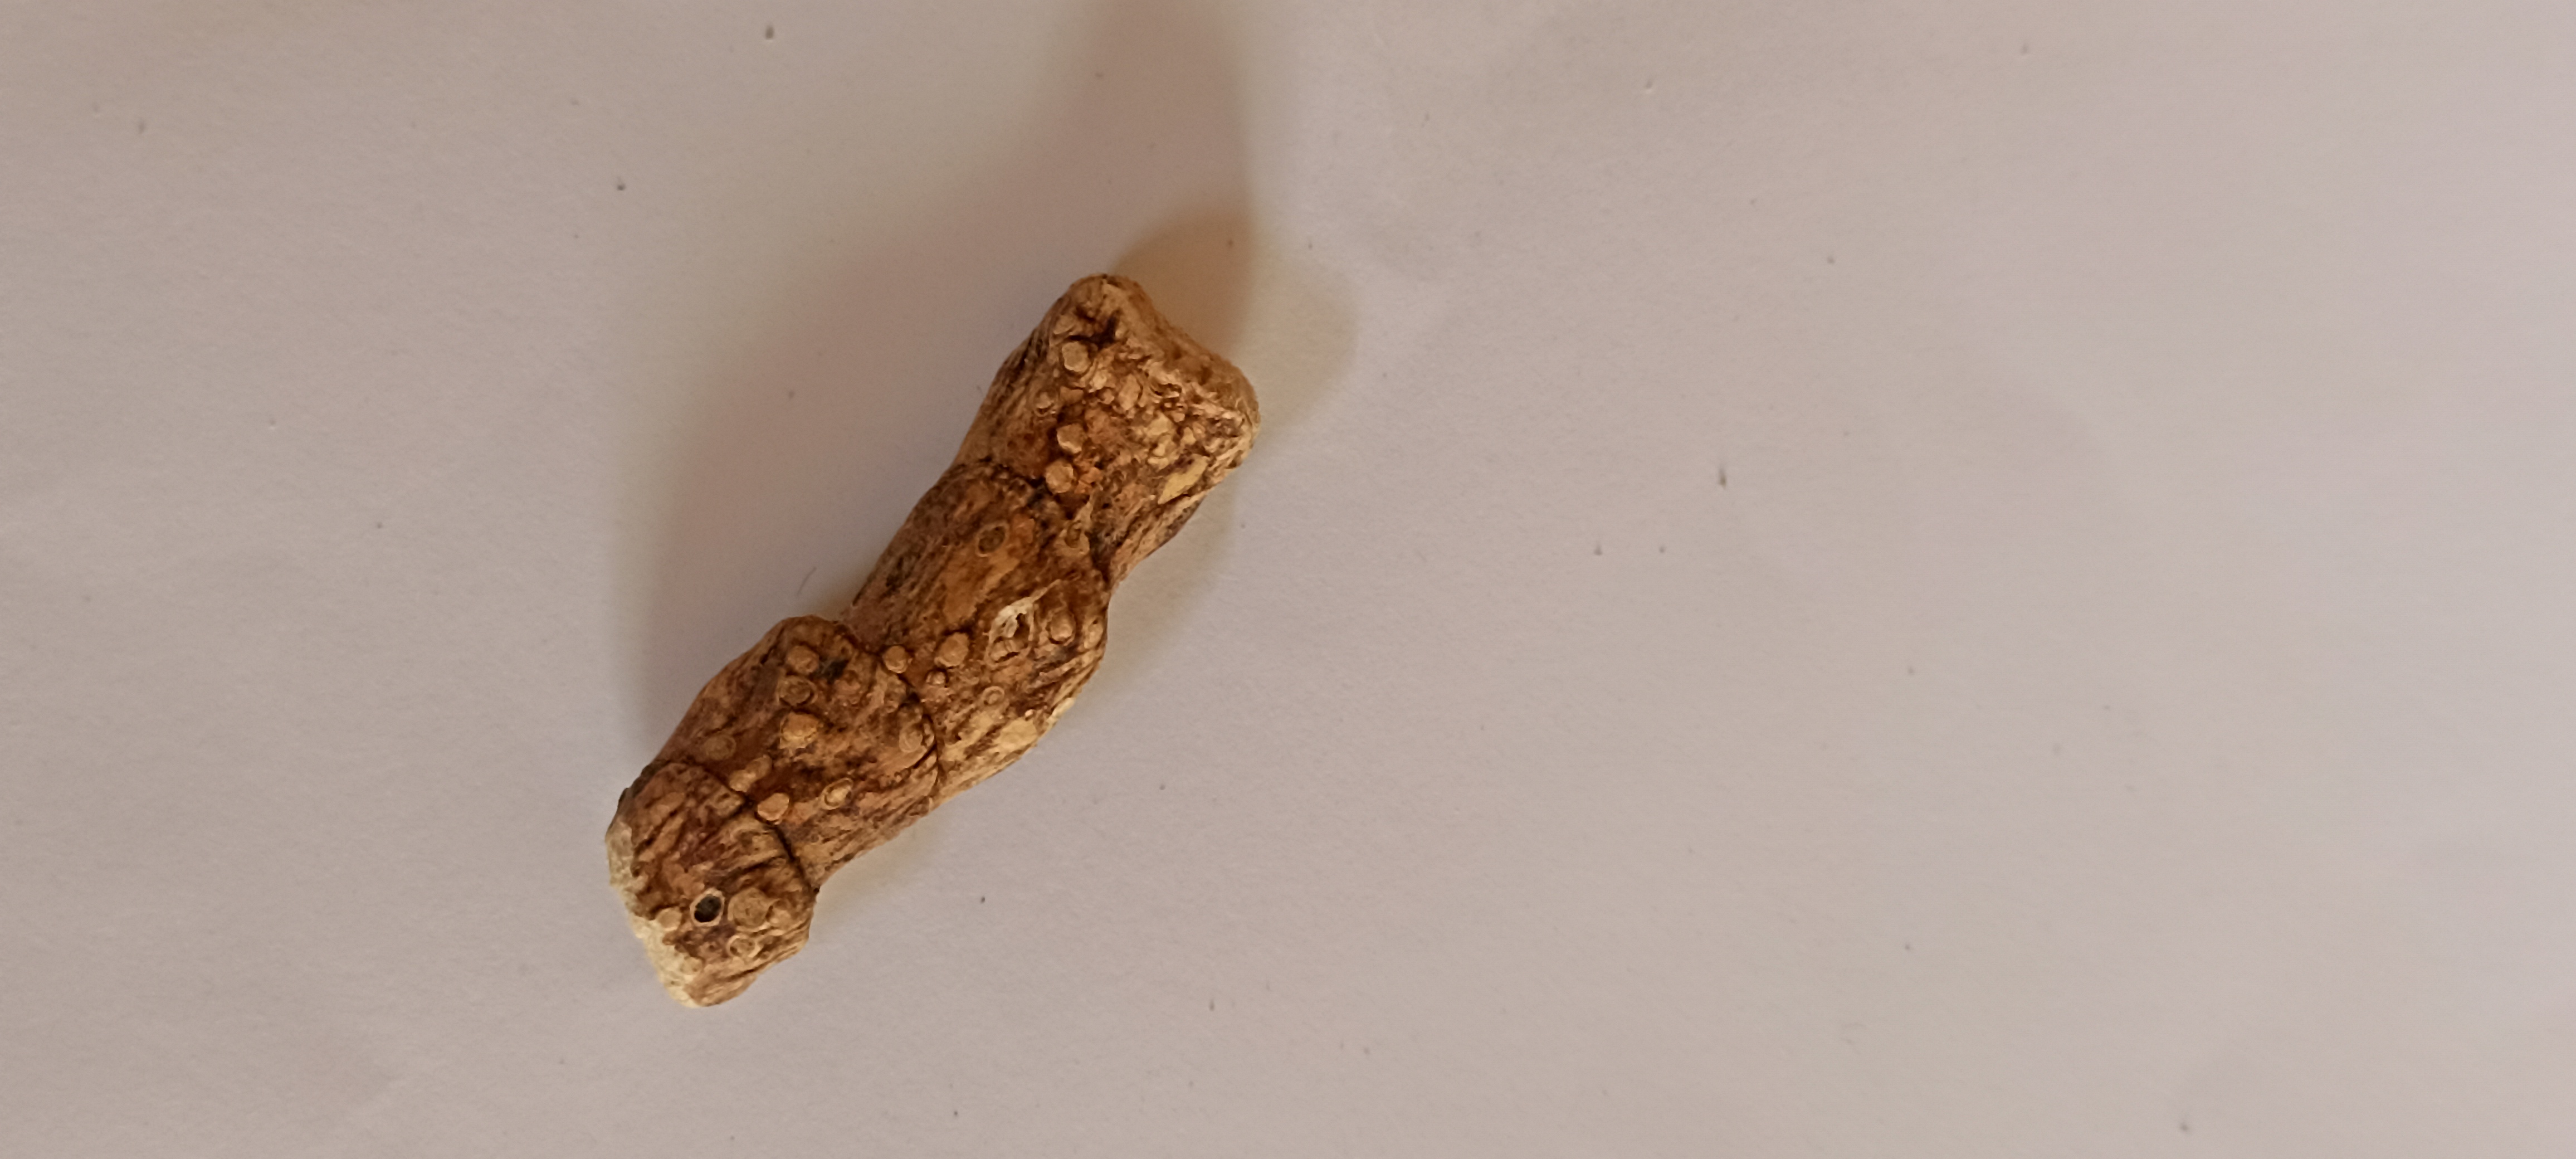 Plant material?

vekhand
